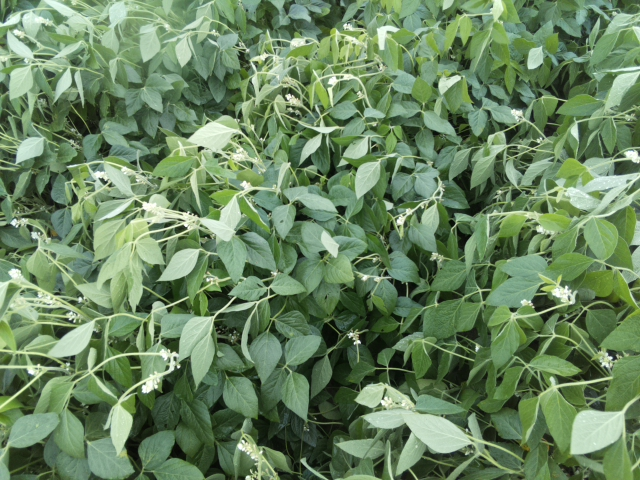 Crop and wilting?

soybean, slight leaflet or petiole turgor loss in upper canopy
